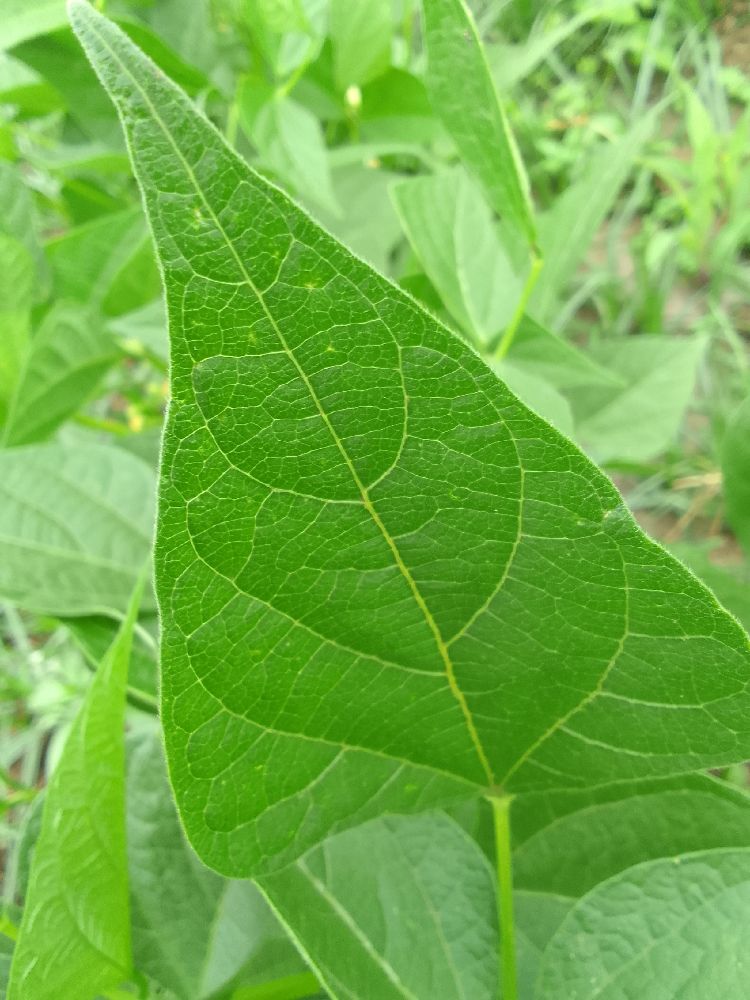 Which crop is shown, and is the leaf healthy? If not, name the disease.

common bean, healthy
